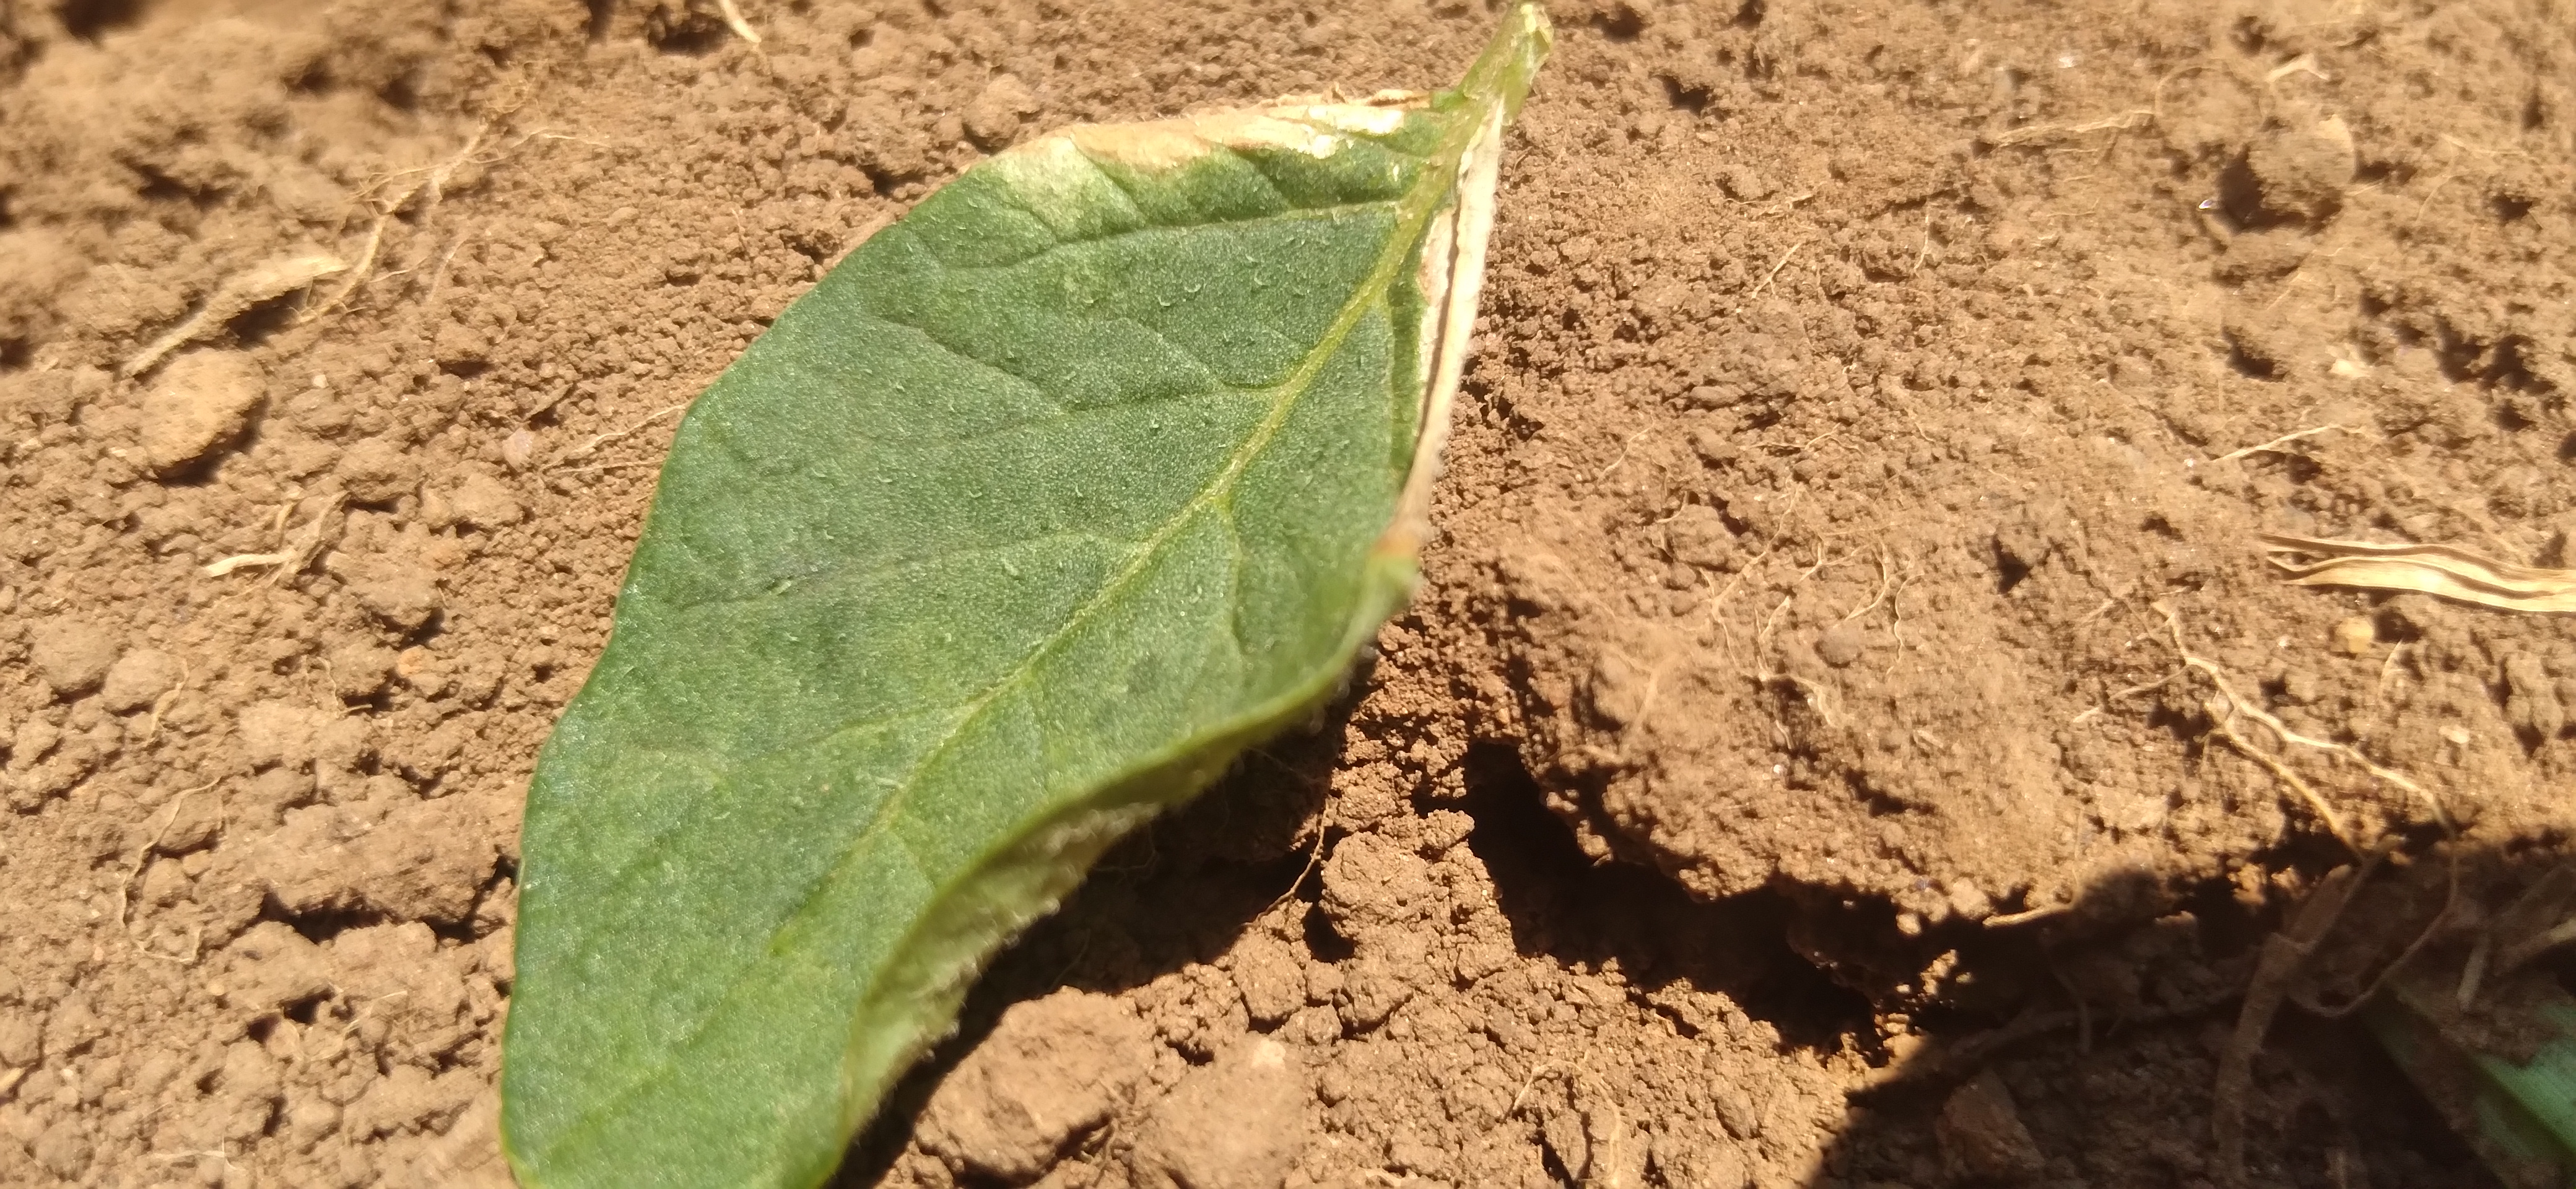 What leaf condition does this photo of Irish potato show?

early blight
